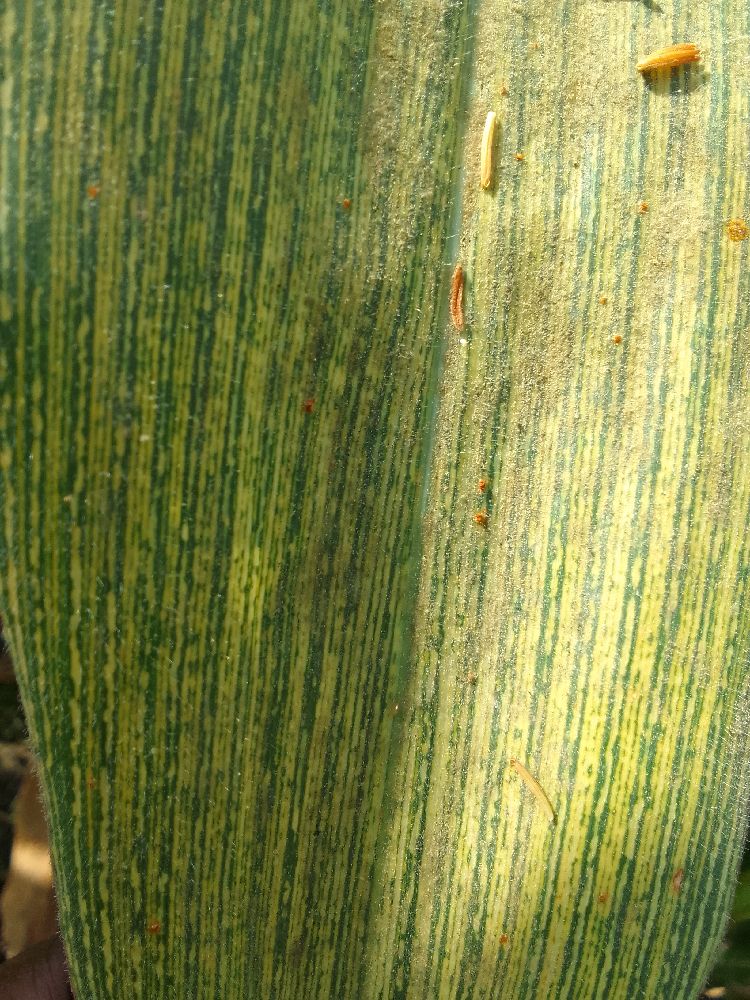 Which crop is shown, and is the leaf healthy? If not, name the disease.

maize, maize streak virus
